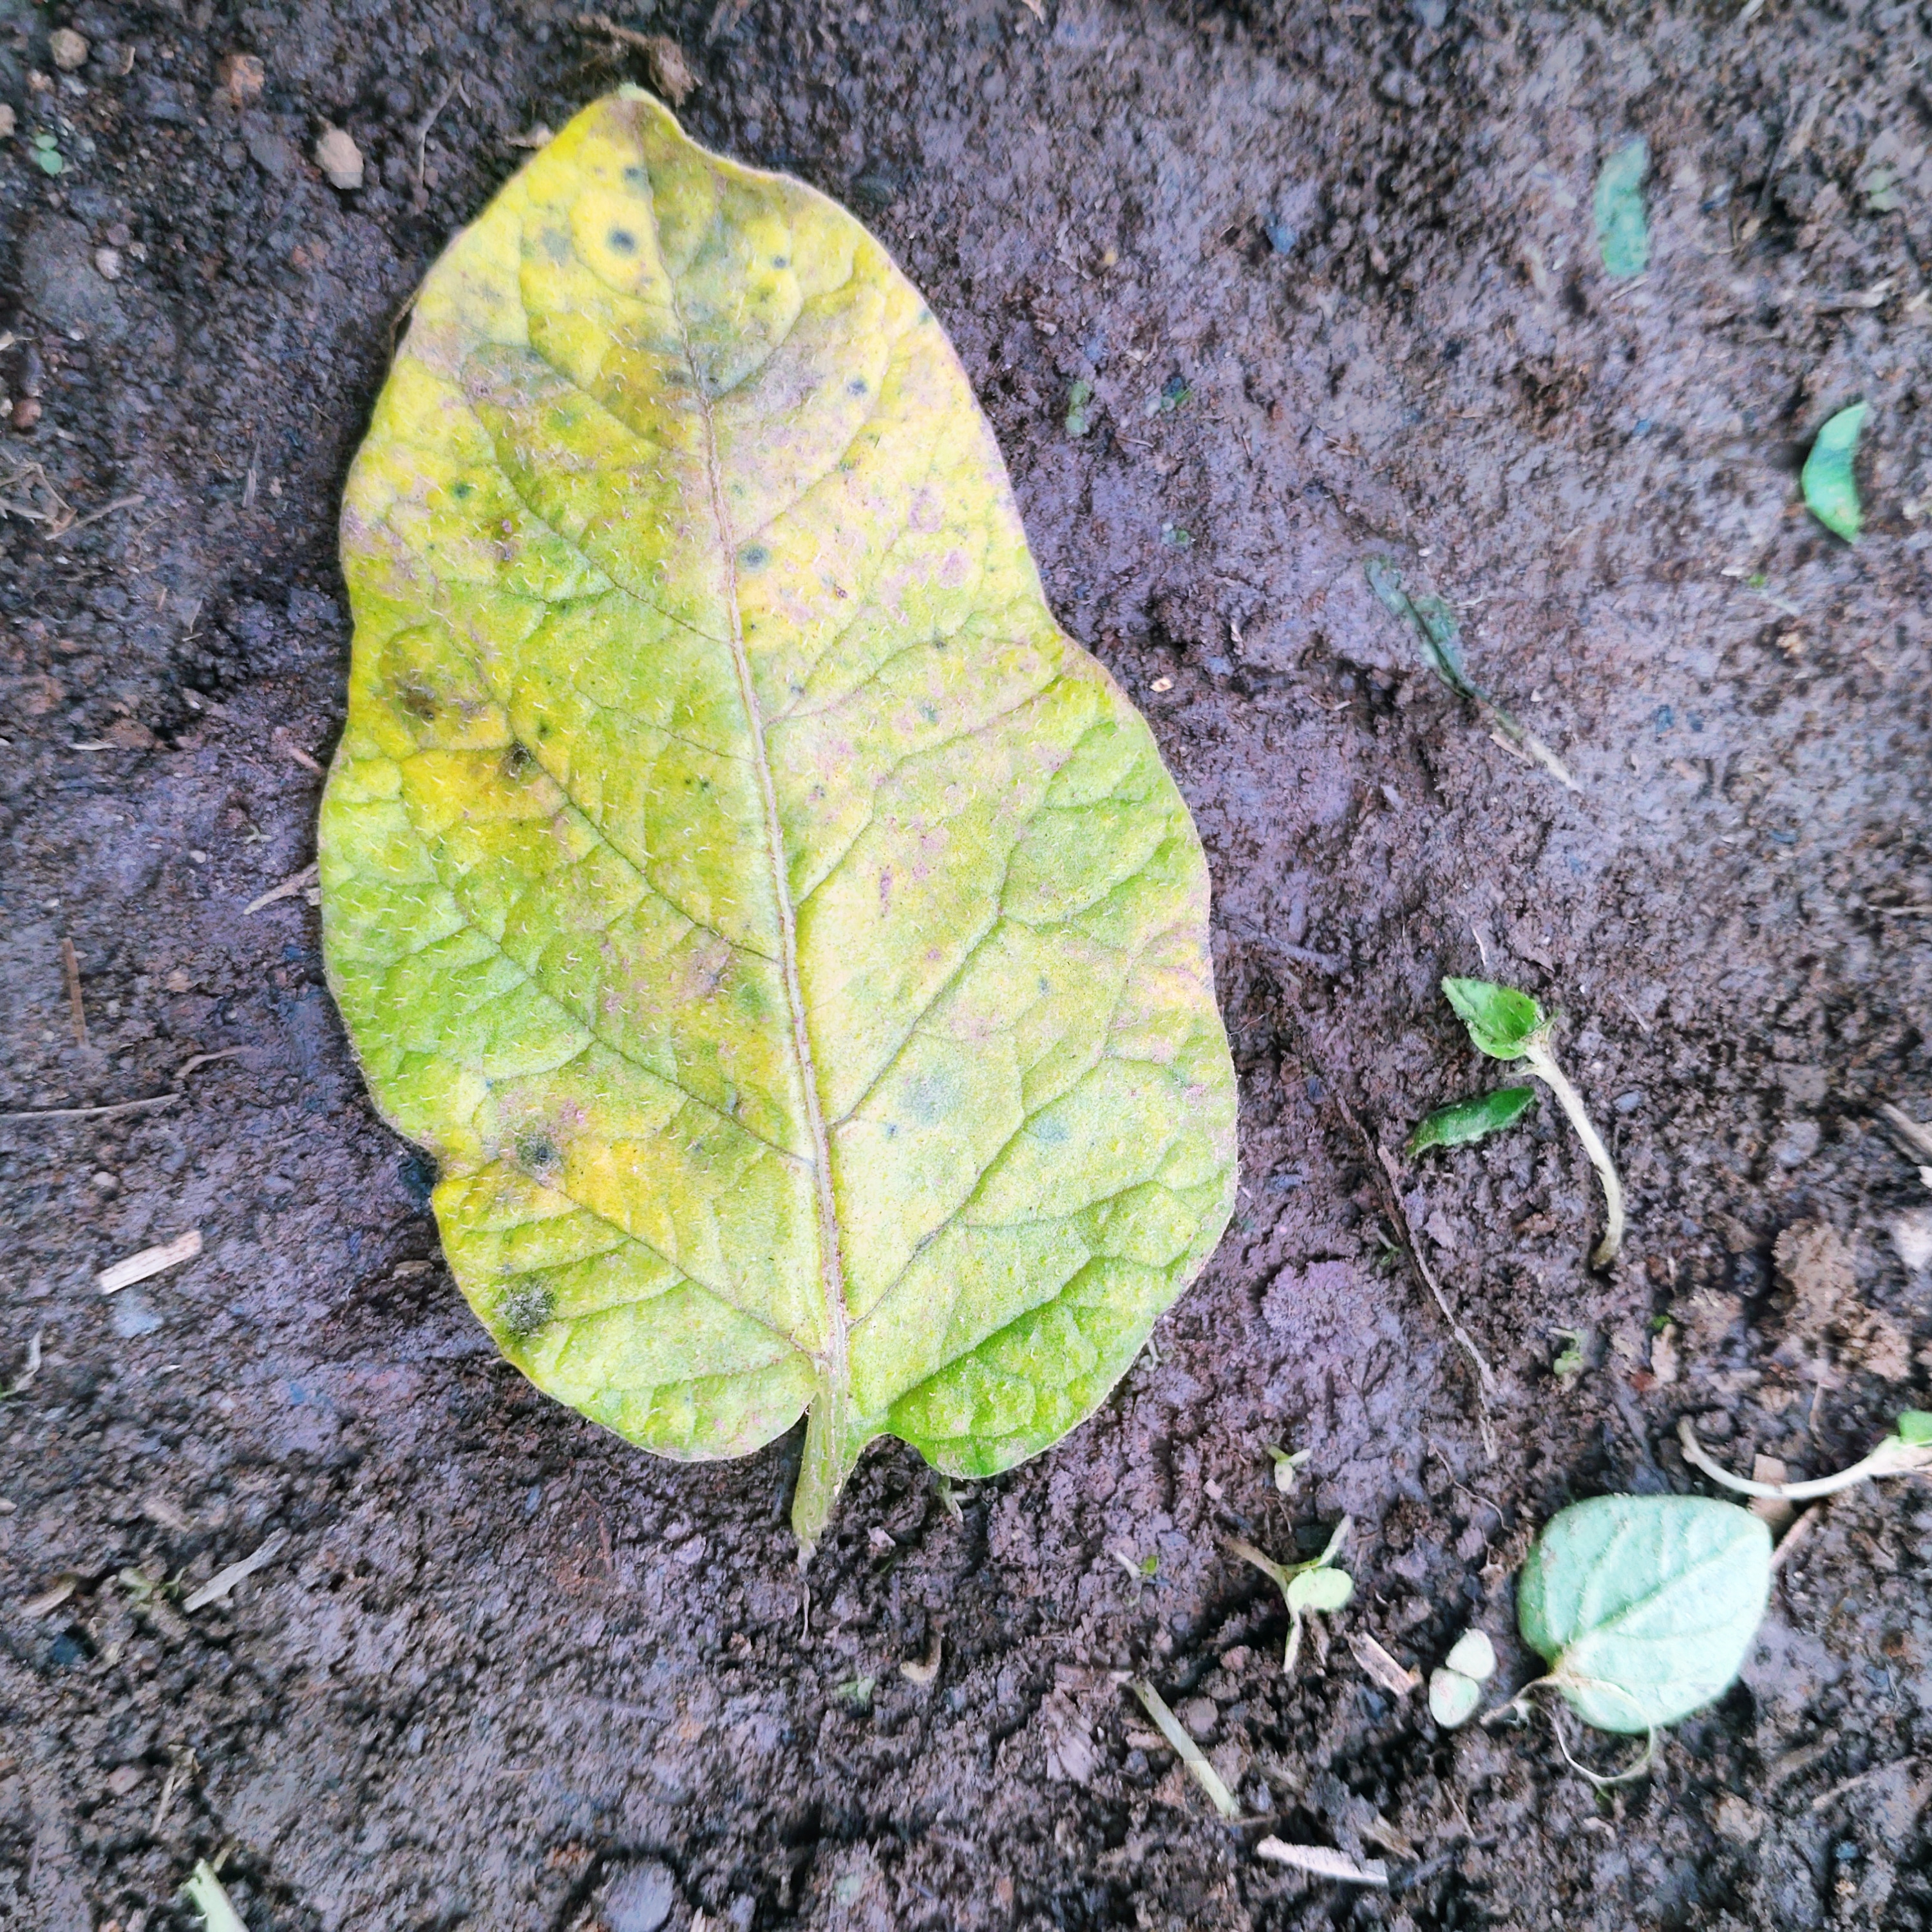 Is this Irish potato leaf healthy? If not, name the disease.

late blight
